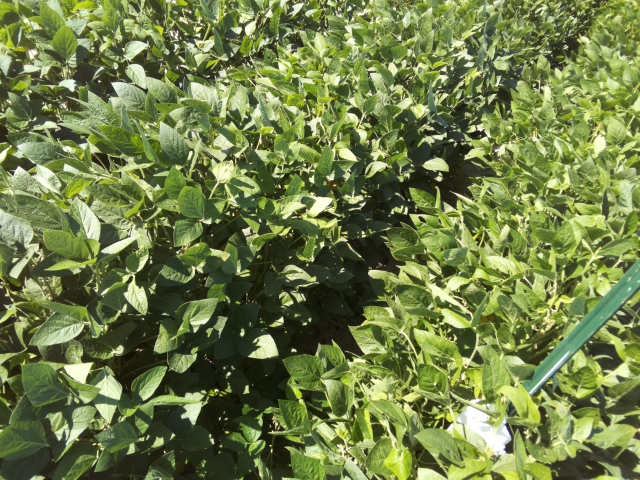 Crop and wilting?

soybean, slight leaflet or petiole turgor loss in upper canopy
